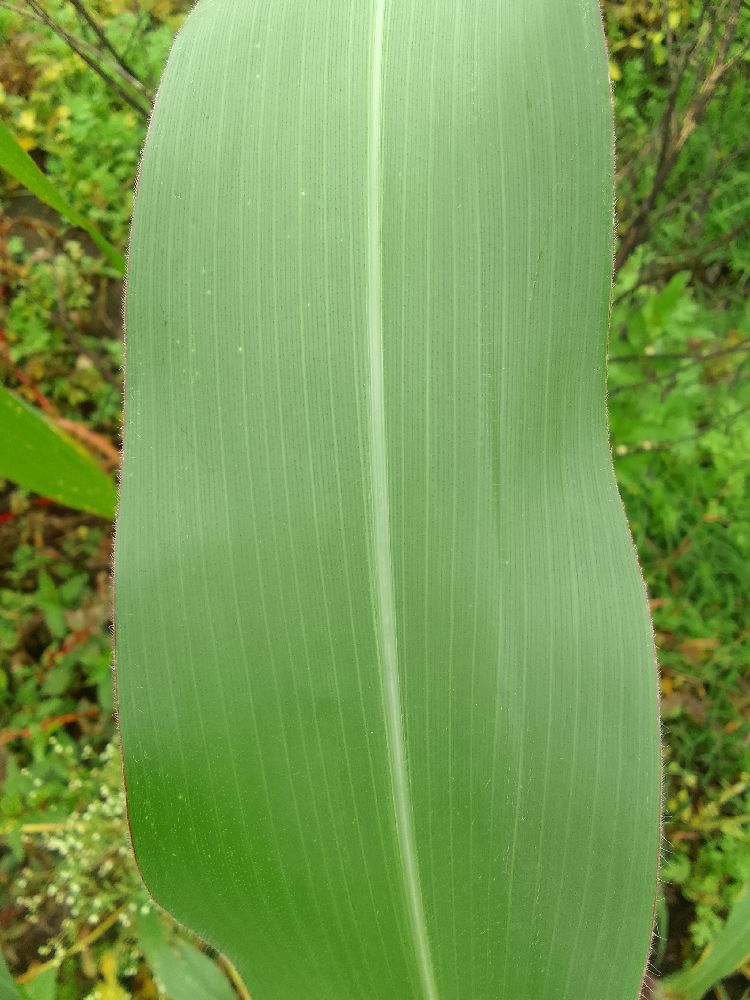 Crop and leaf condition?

maize, healthy
